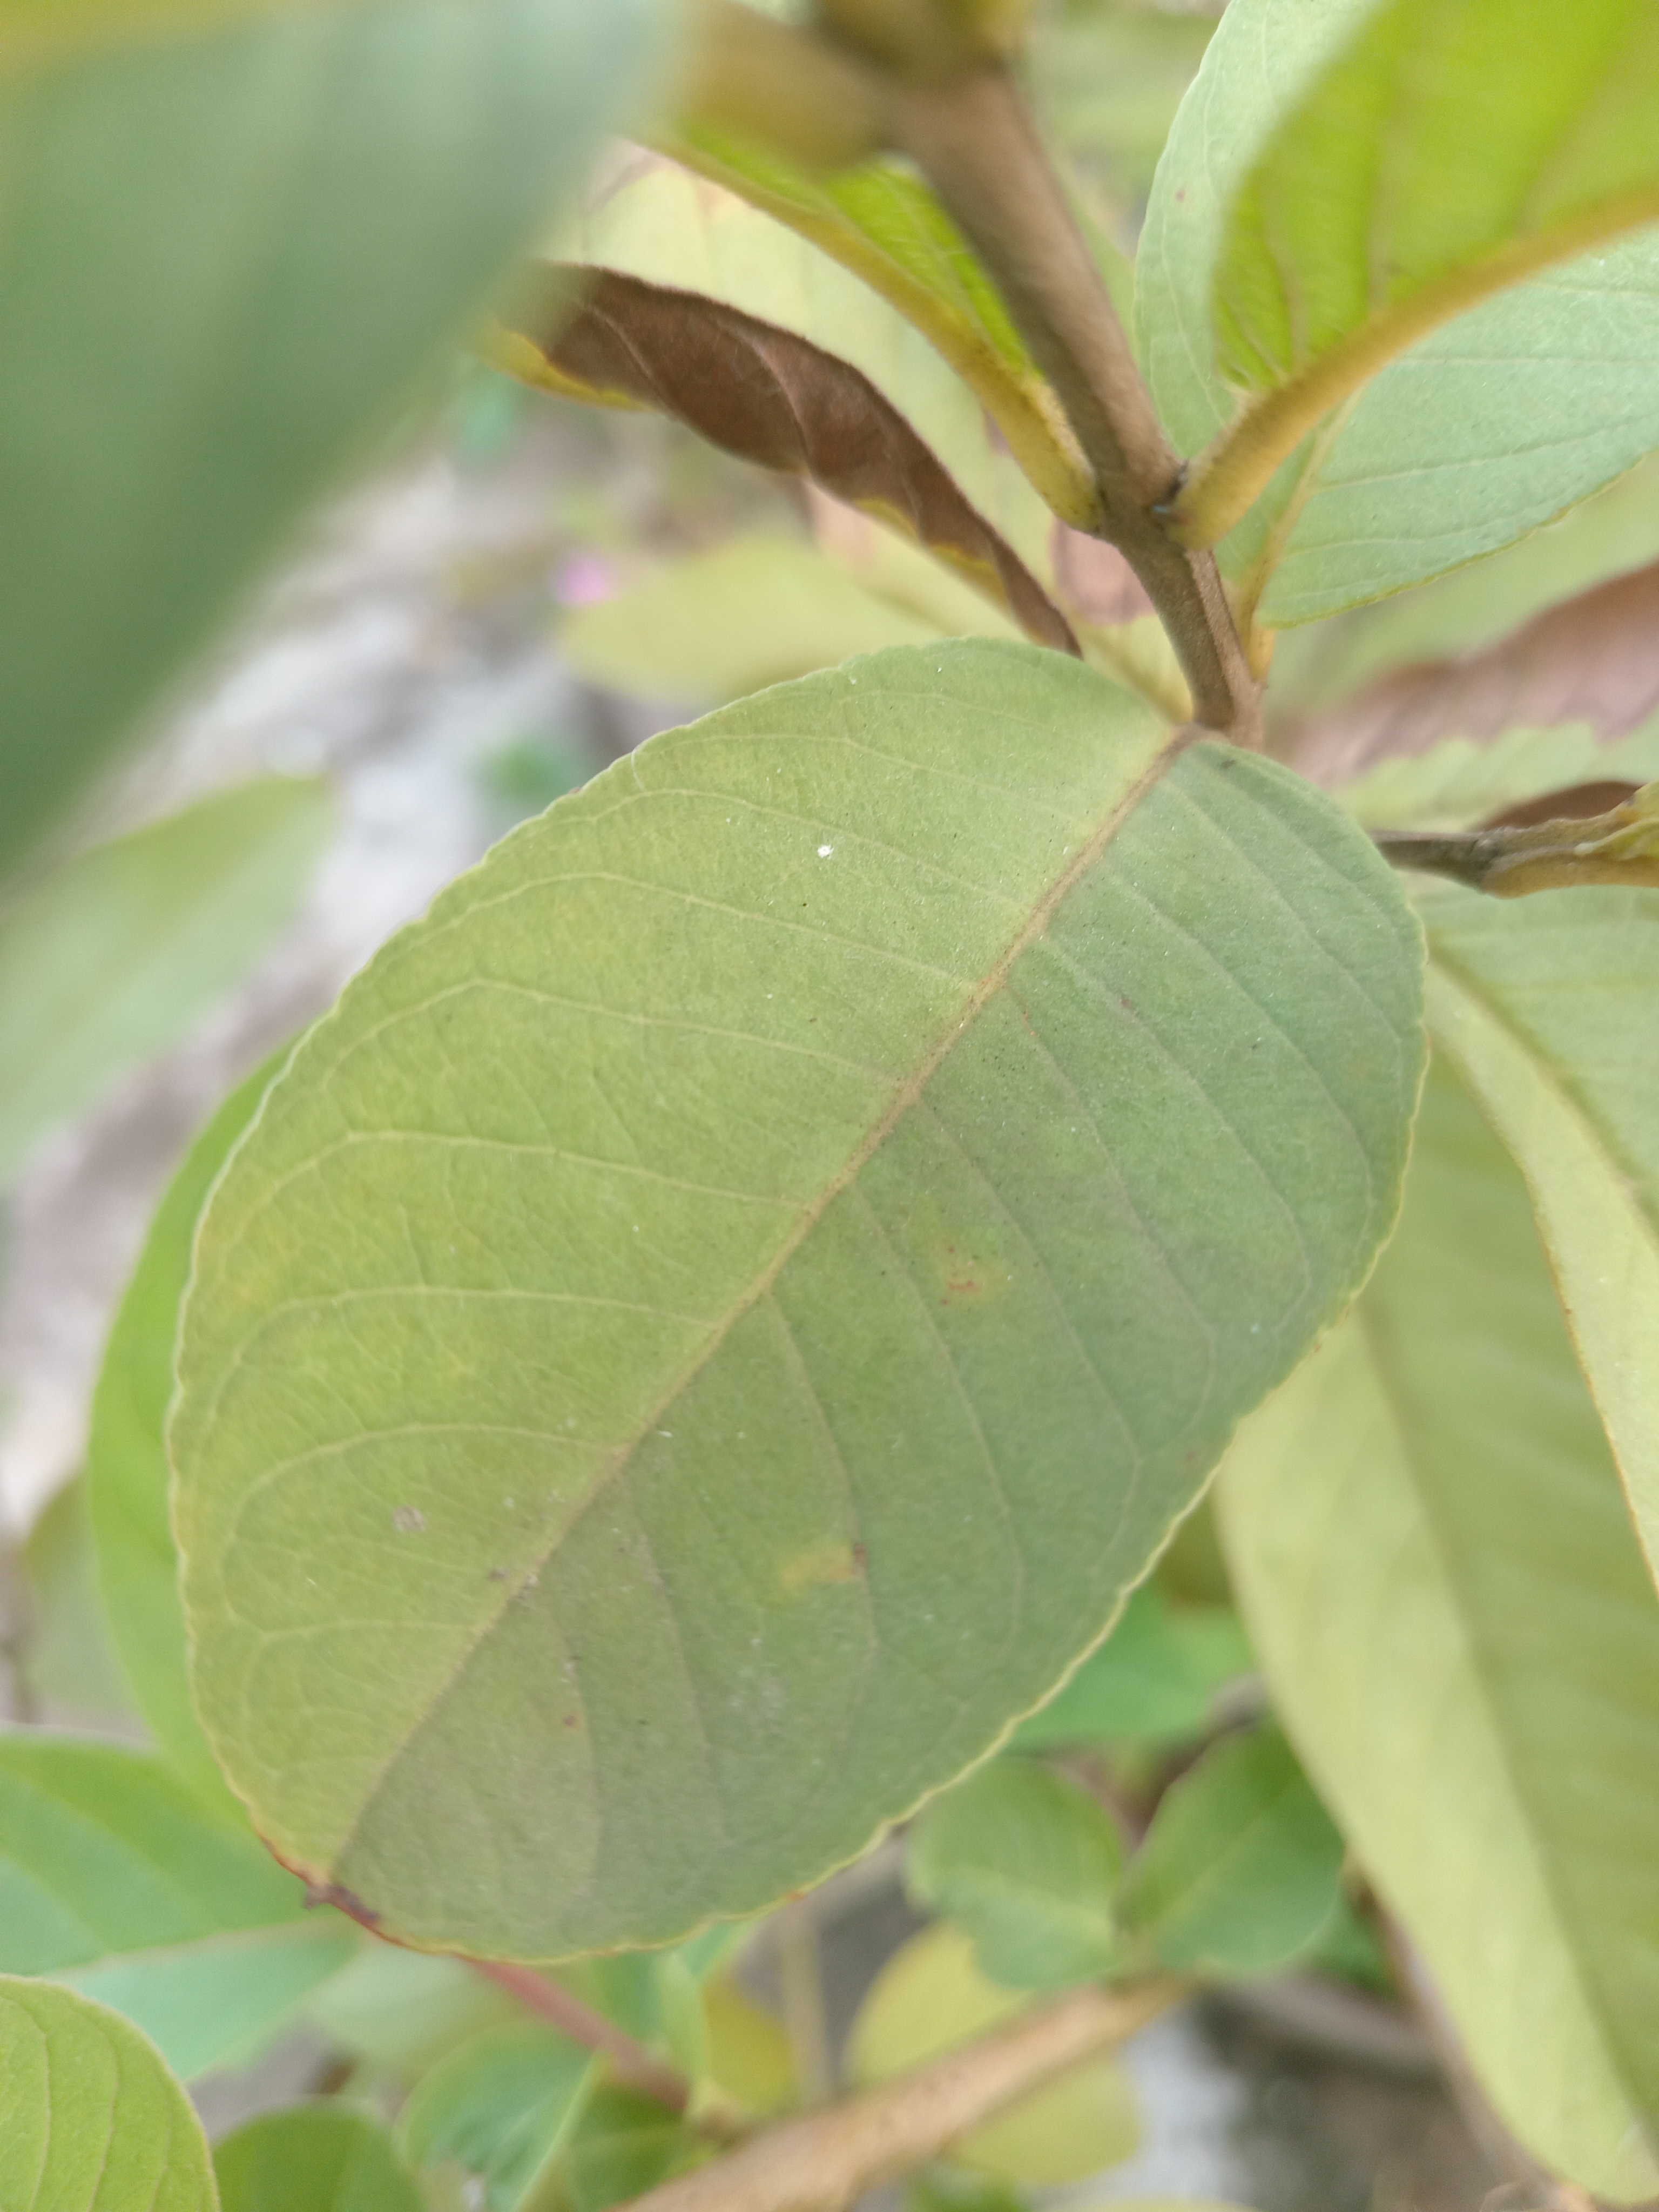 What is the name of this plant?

guava
